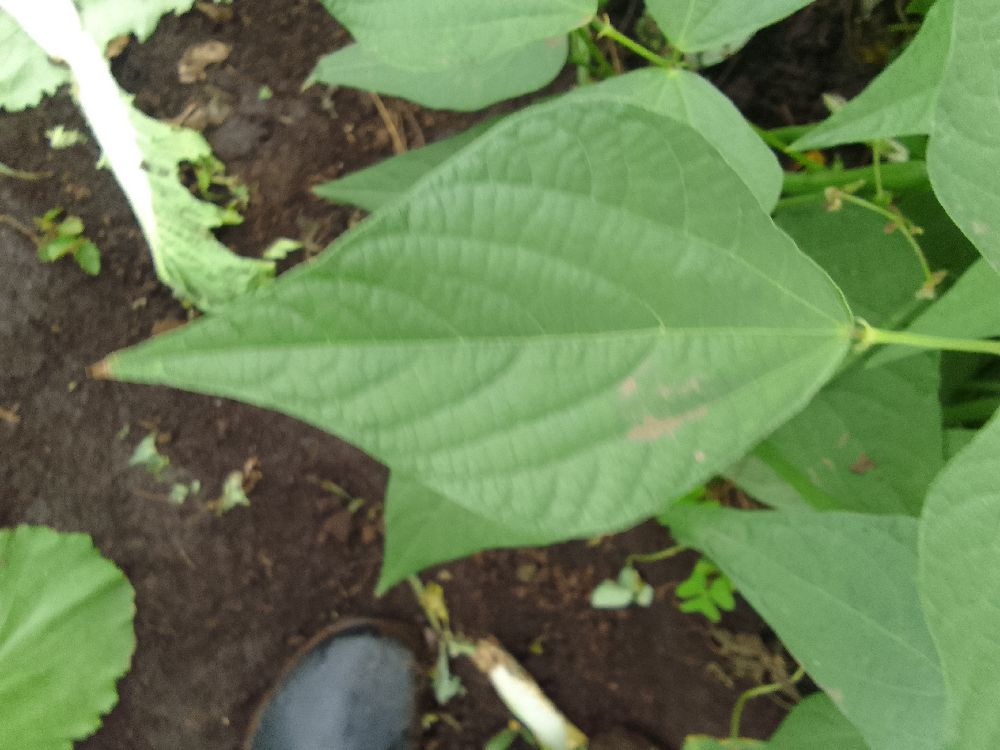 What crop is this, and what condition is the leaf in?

common bean, healthy
